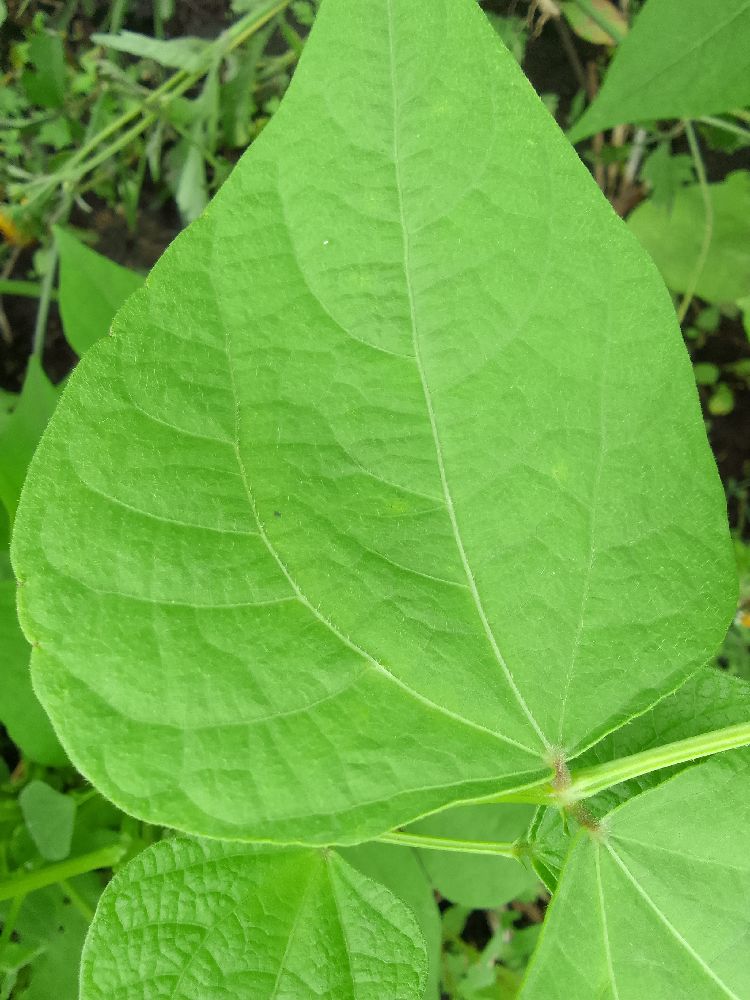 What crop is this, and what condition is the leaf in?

common bean, healthy
